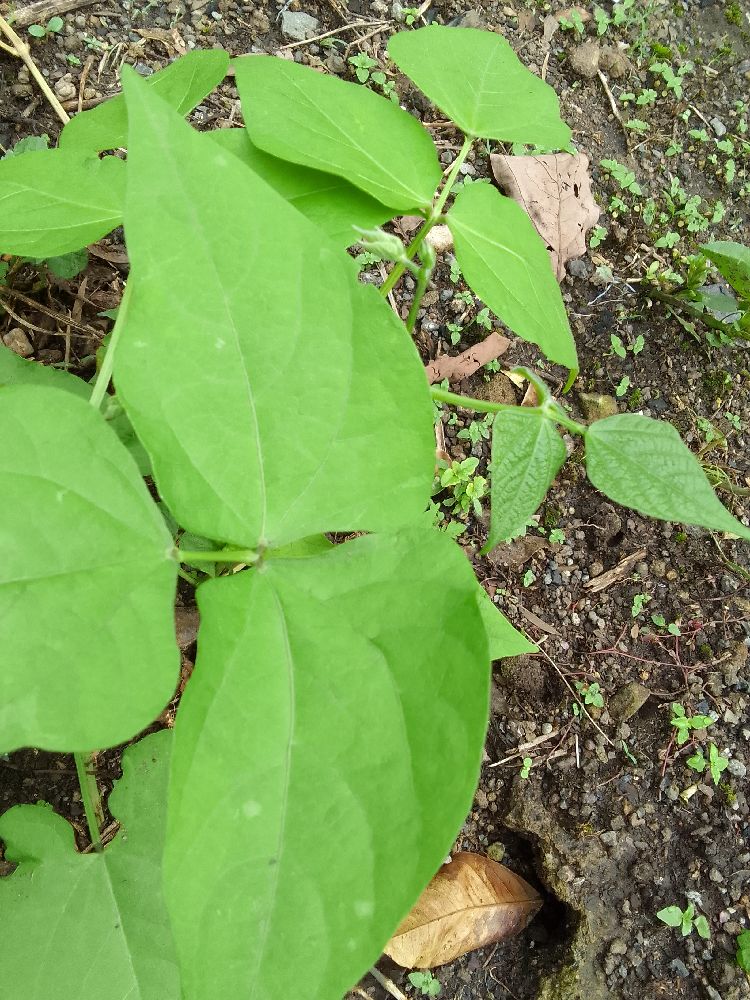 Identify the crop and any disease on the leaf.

common bean, healthy
